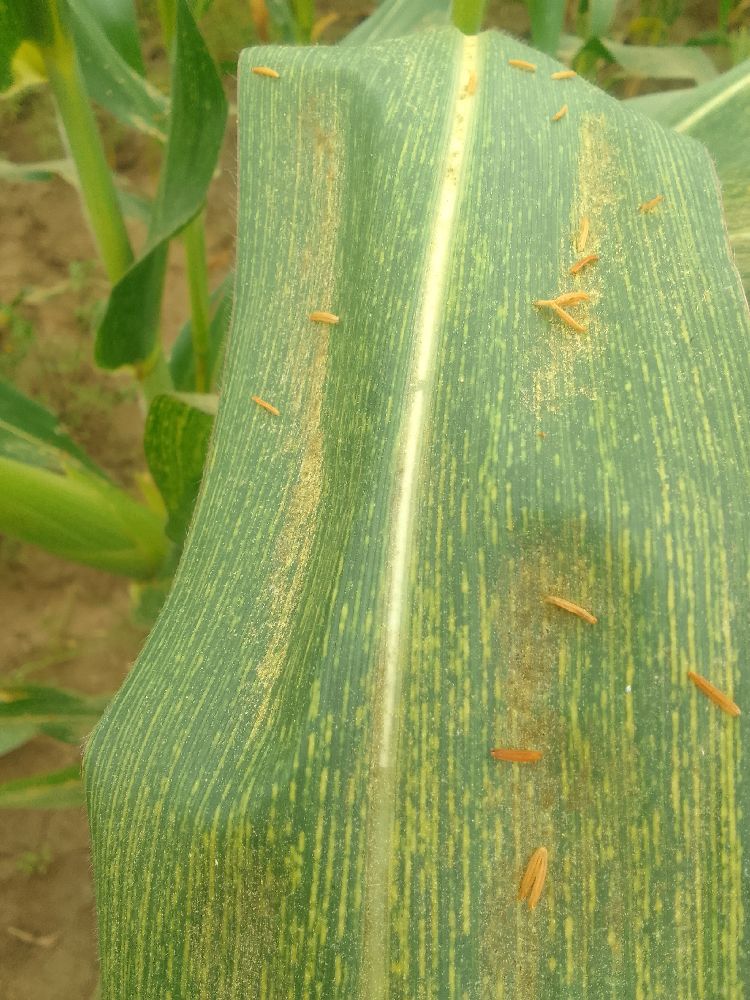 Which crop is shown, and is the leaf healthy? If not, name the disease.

maize, maize streak virus
